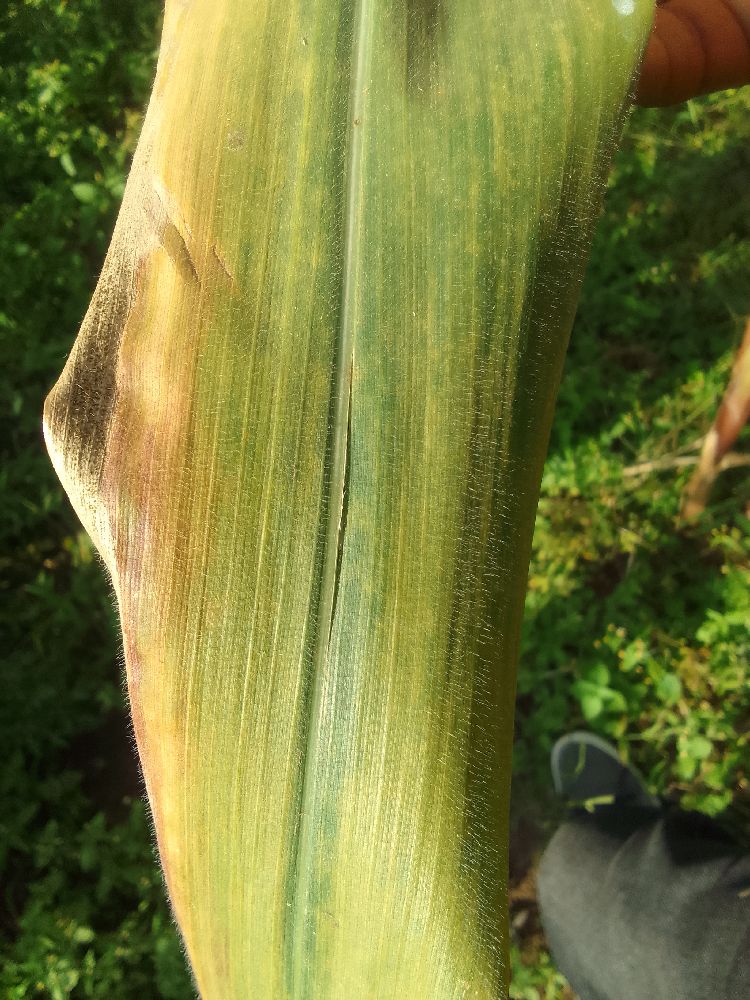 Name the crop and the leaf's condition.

maize, maize lethal necrosis
